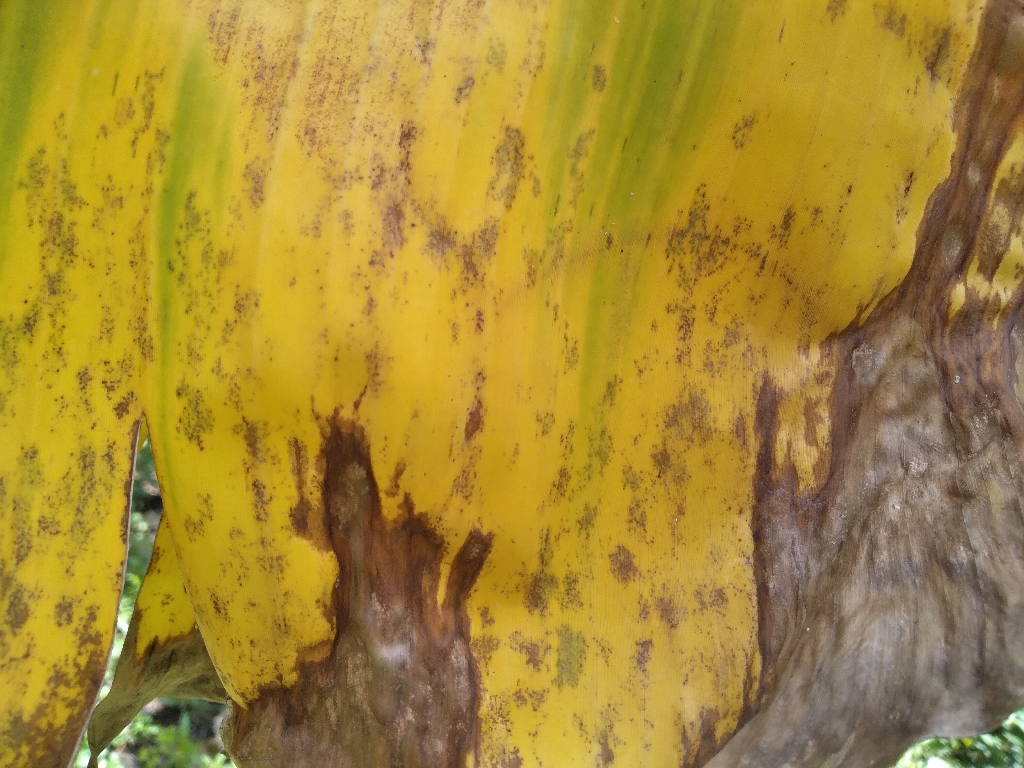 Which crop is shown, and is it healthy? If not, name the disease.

banana, black sigatoka
